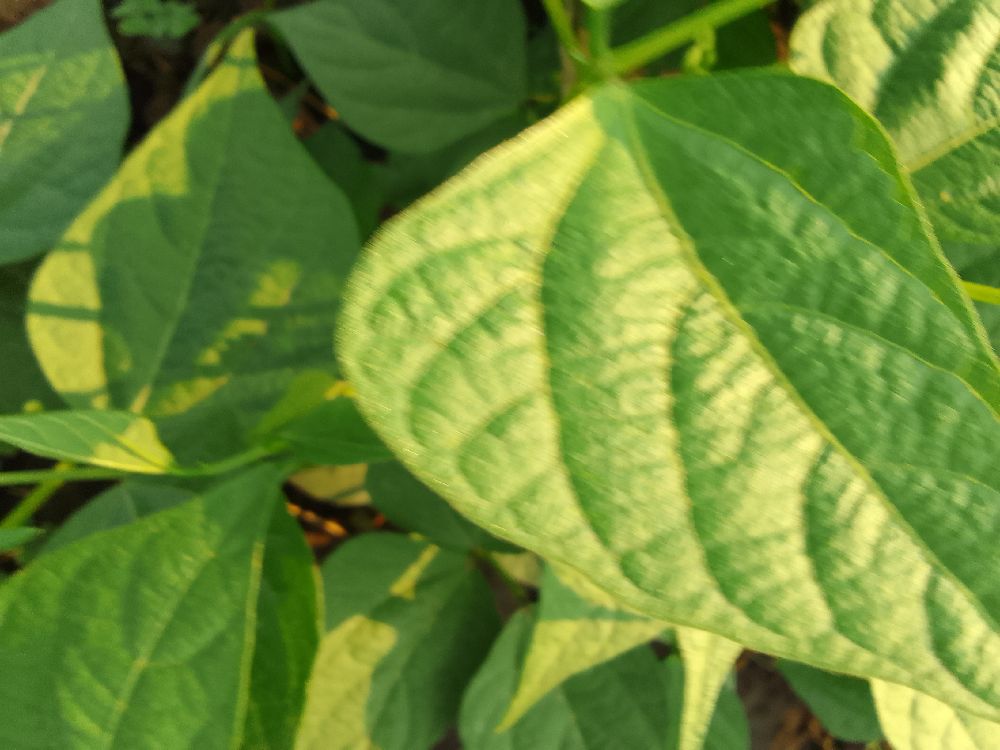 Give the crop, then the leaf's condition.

common bean, healthy
